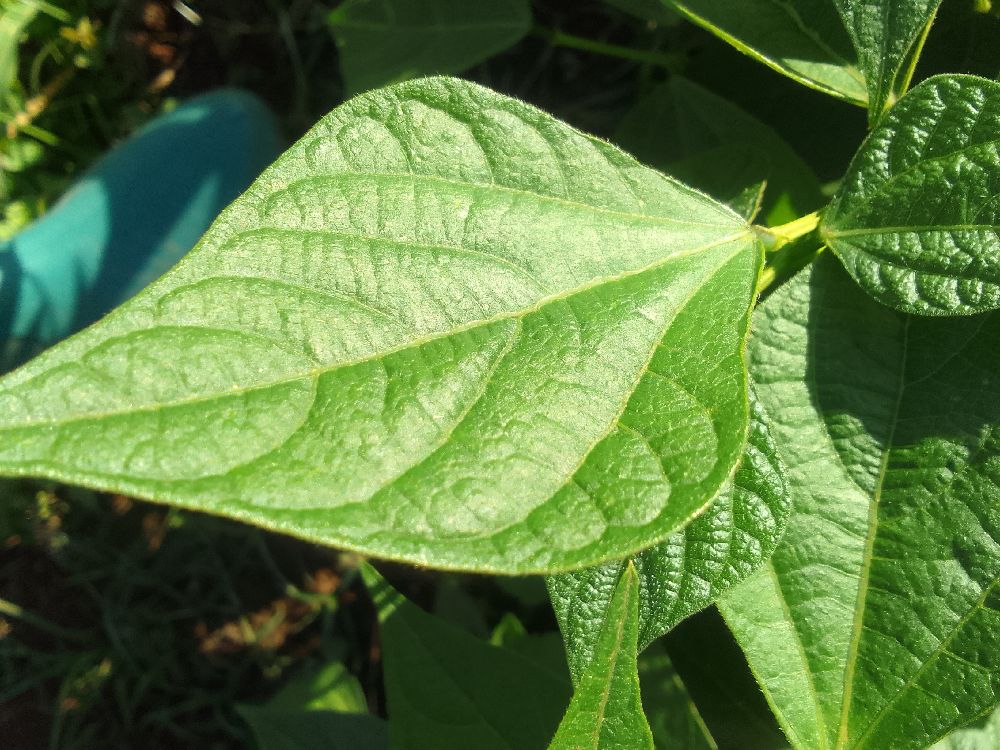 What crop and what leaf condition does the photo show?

common bean, healthy
